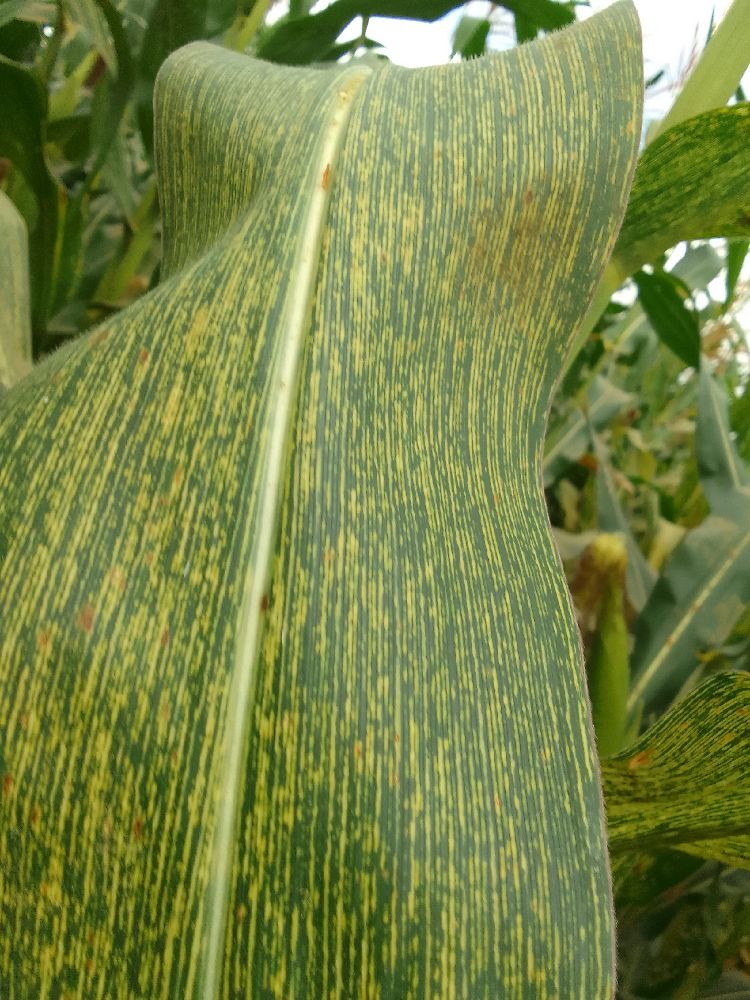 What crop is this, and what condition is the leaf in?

maize, maize streak virus
